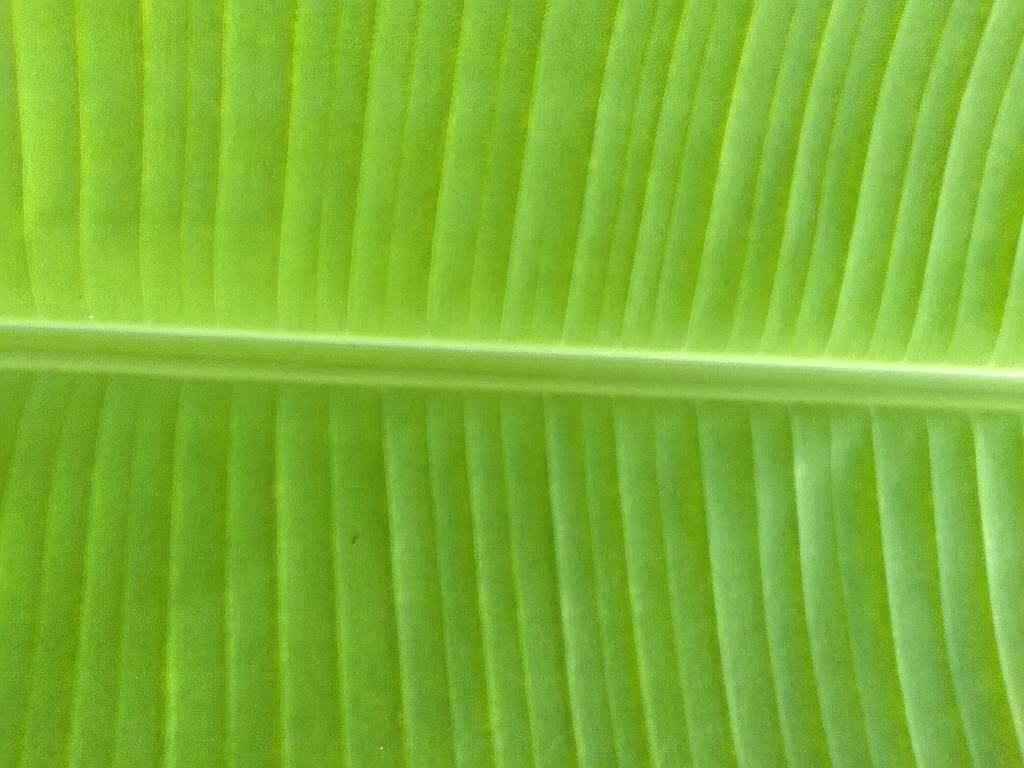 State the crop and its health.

banana, healthy
